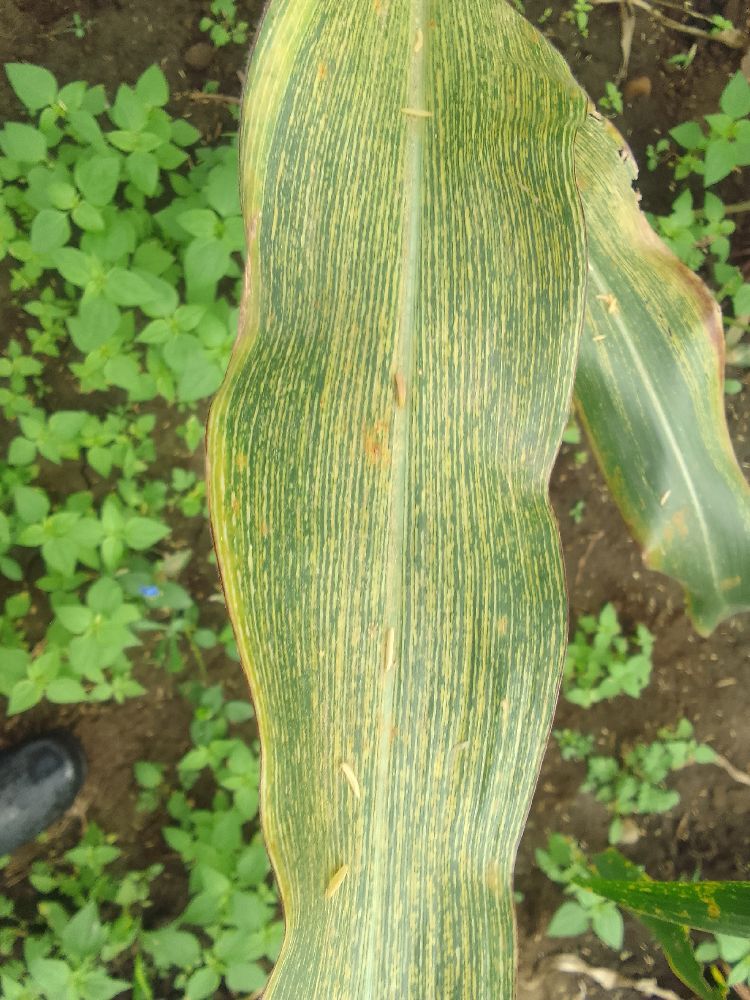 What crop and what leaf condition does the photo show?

maize, maize streak virus
